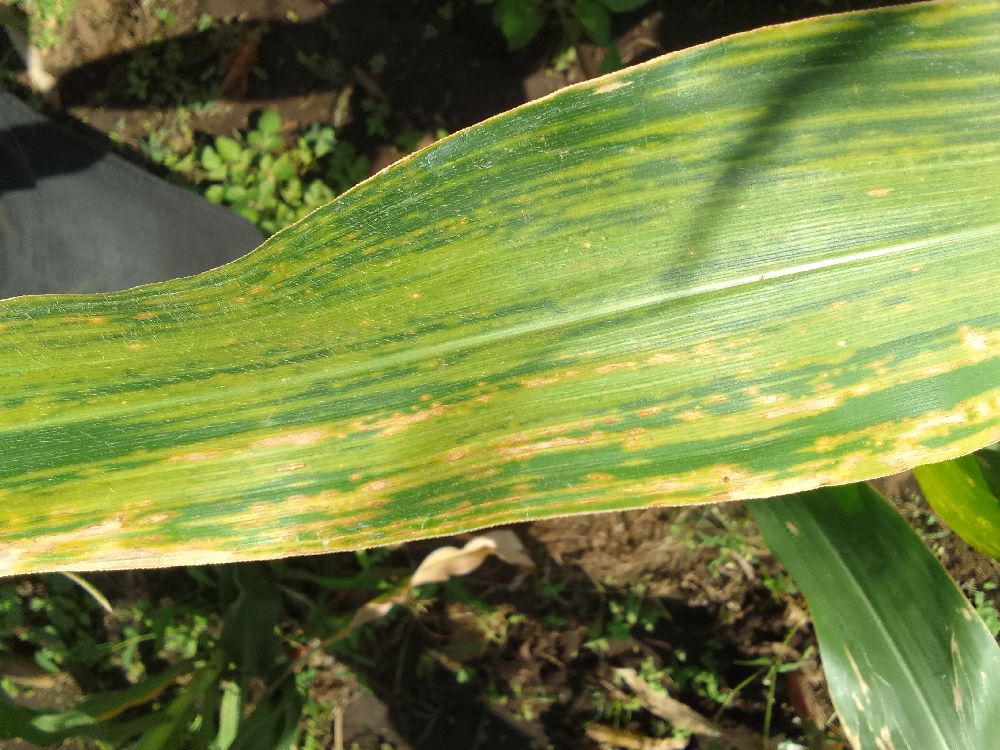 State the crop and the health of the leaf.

maize, maize lethal necrosis
